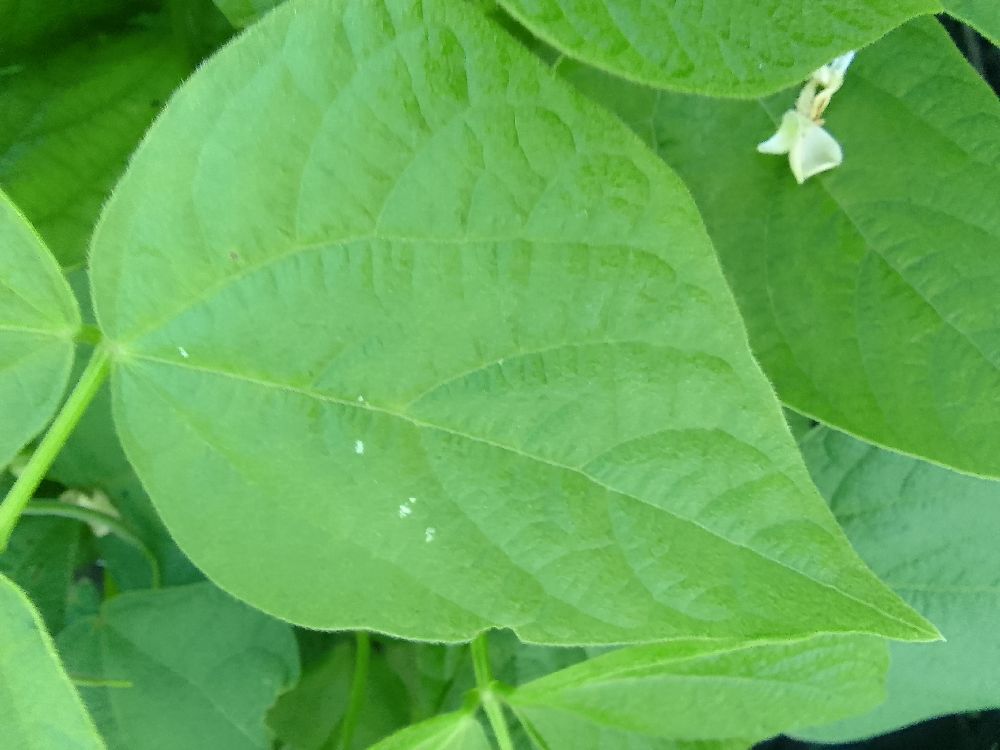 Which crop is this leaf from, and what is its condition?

common bean, healthy
